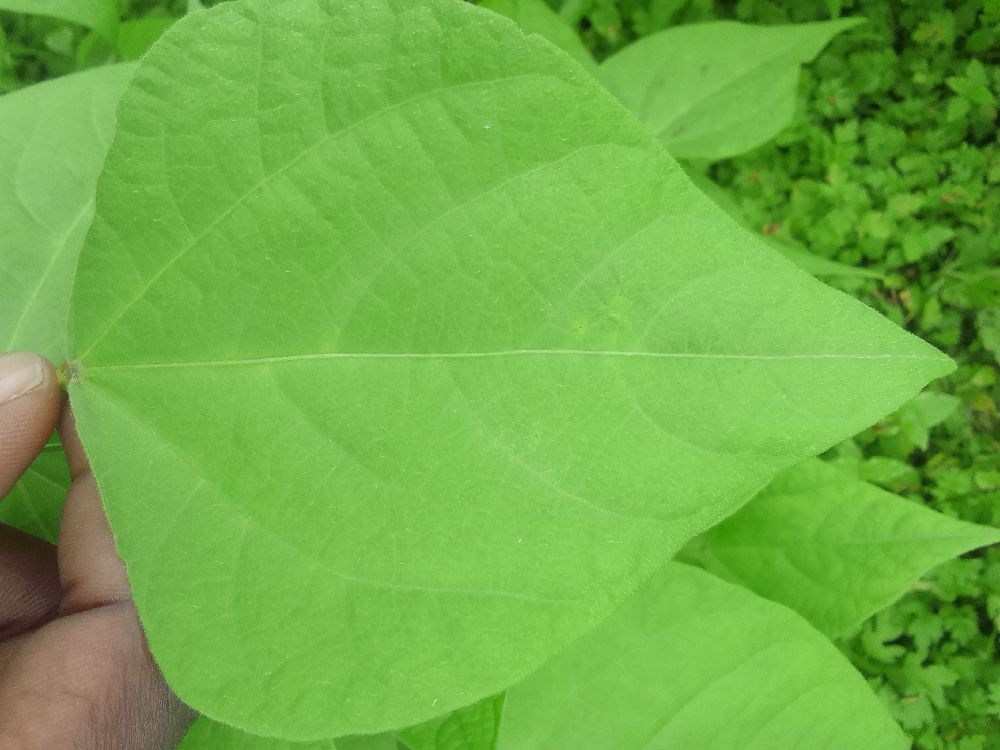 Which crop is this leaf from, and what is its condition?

common bean, healthy
